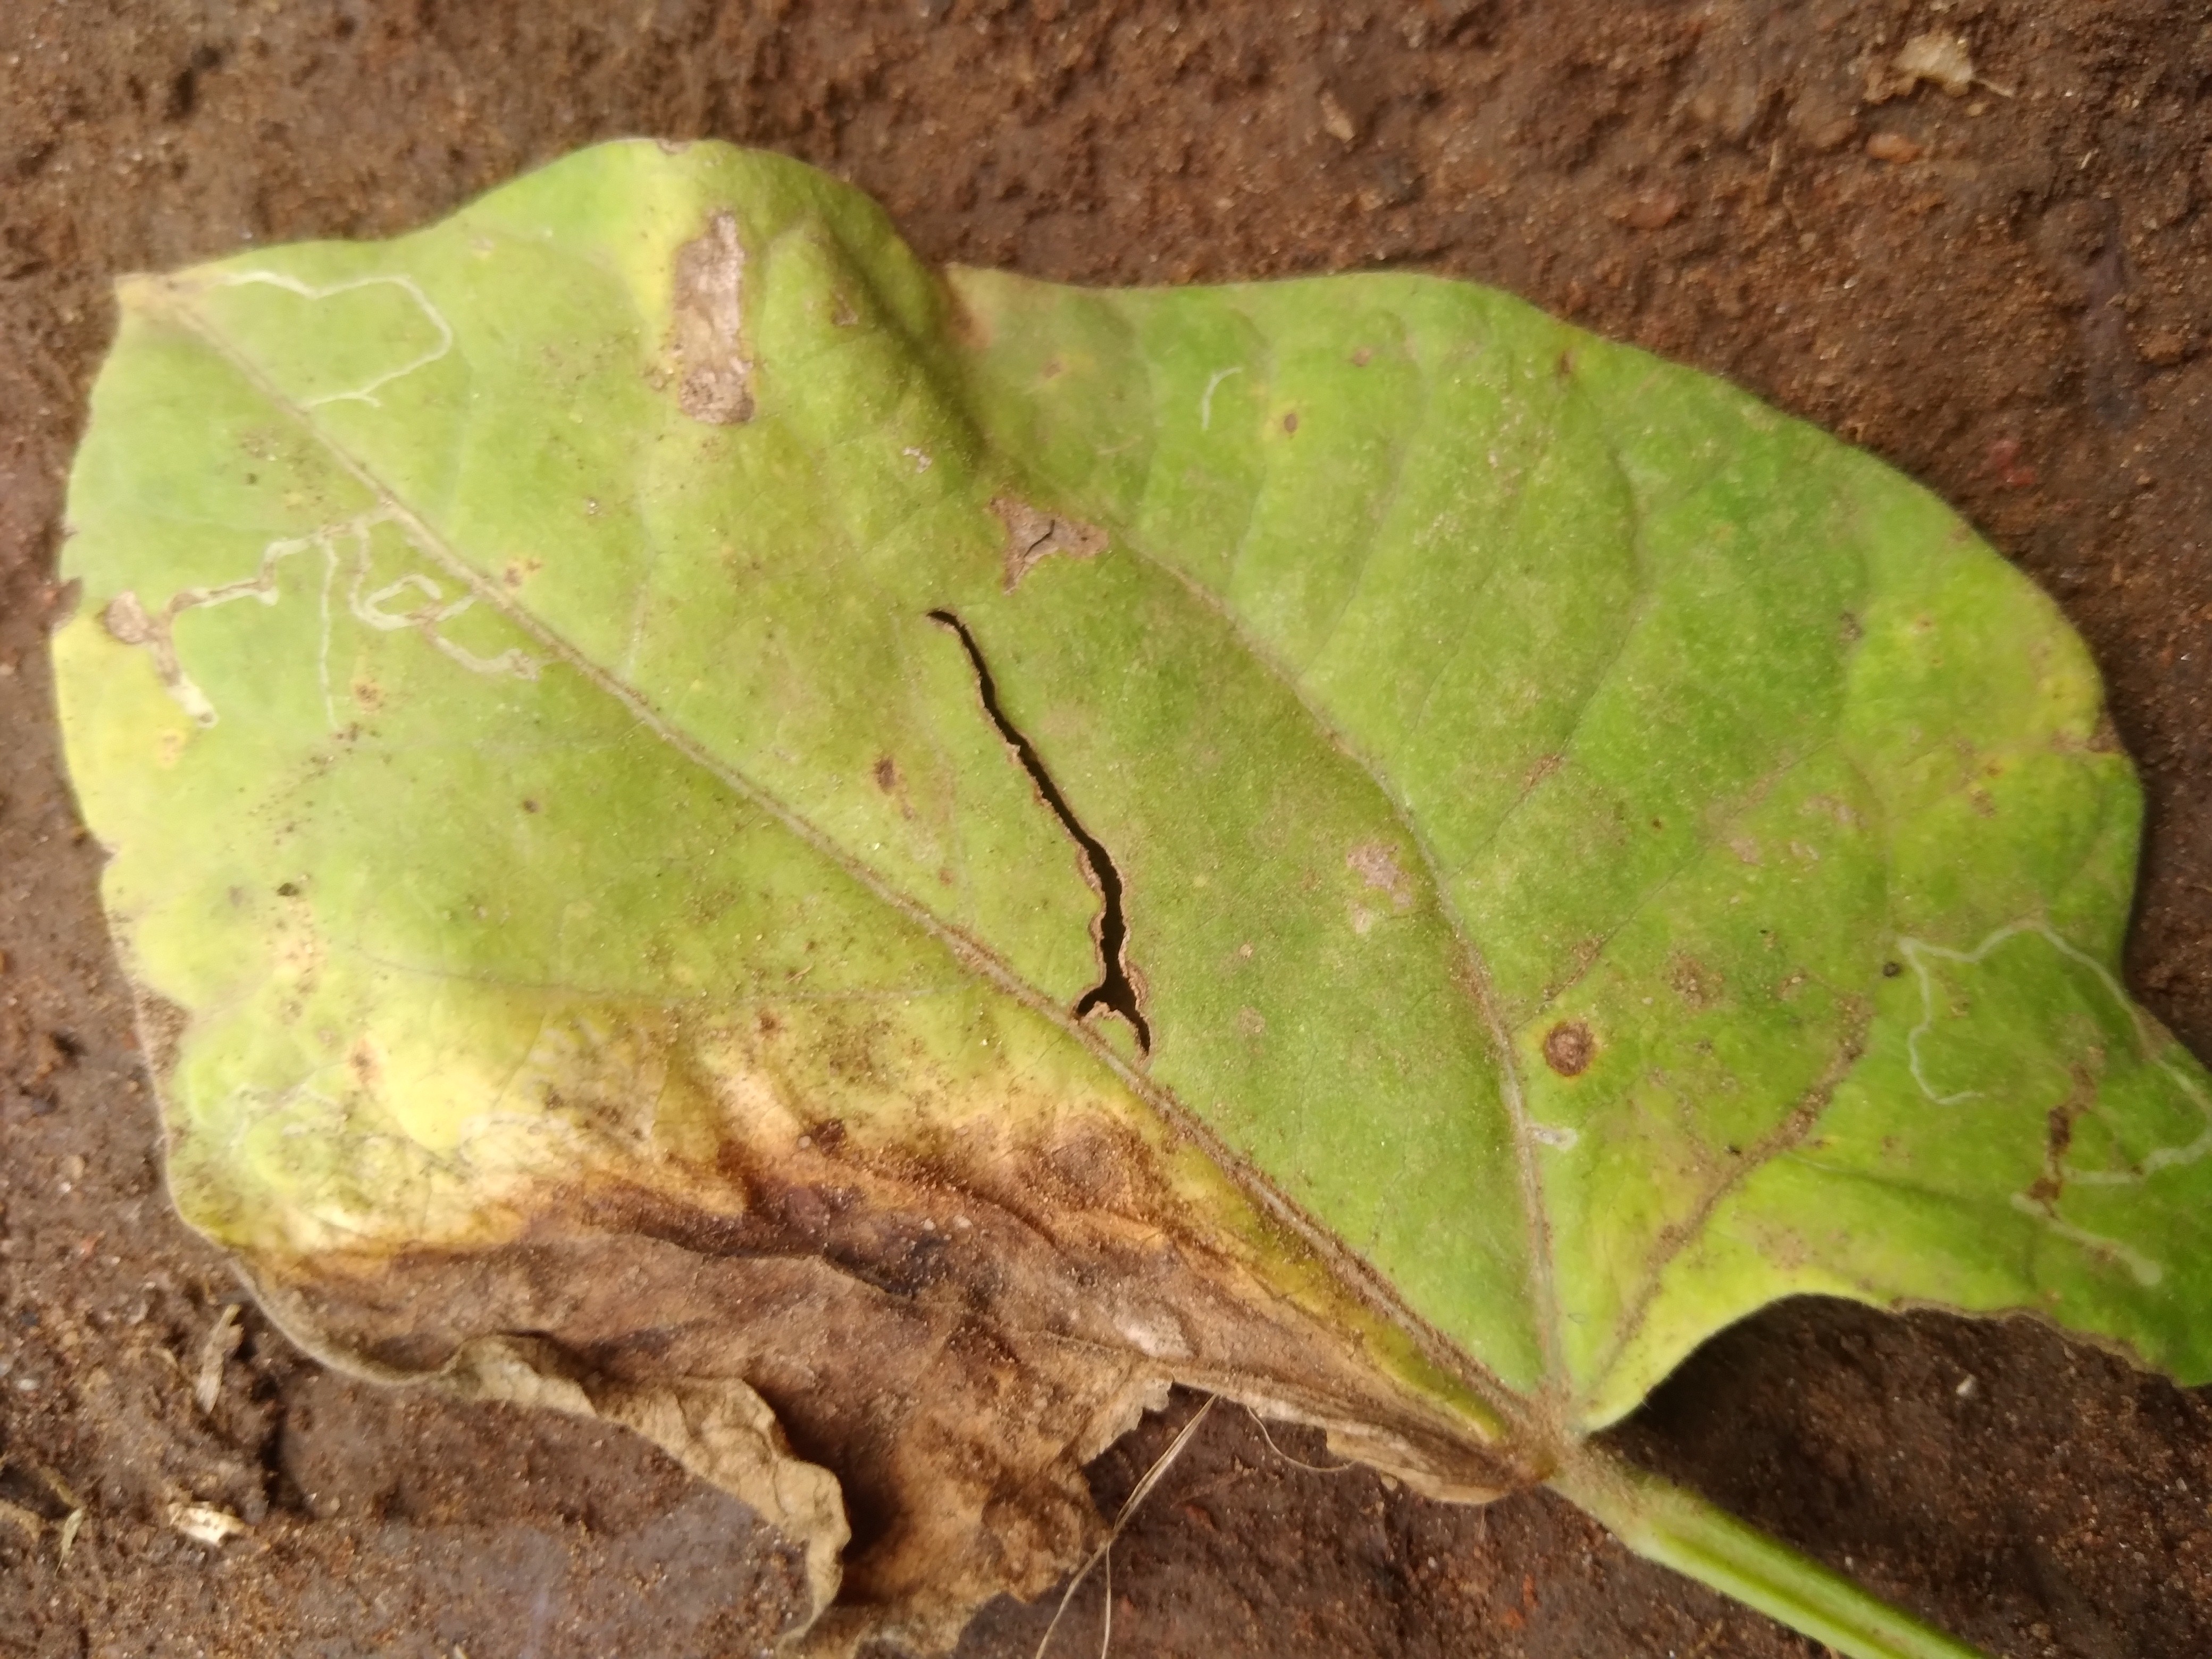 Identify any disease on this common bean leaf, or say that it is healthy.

rust
